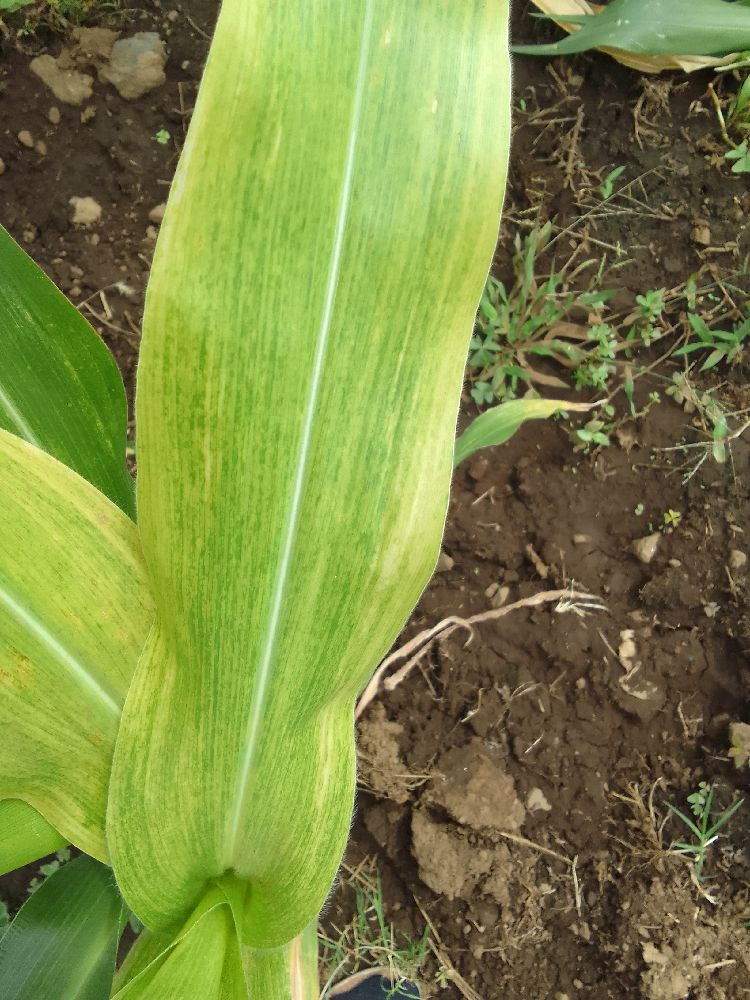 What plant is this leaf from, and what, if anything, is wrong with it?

maize, maize lethal necrosis
